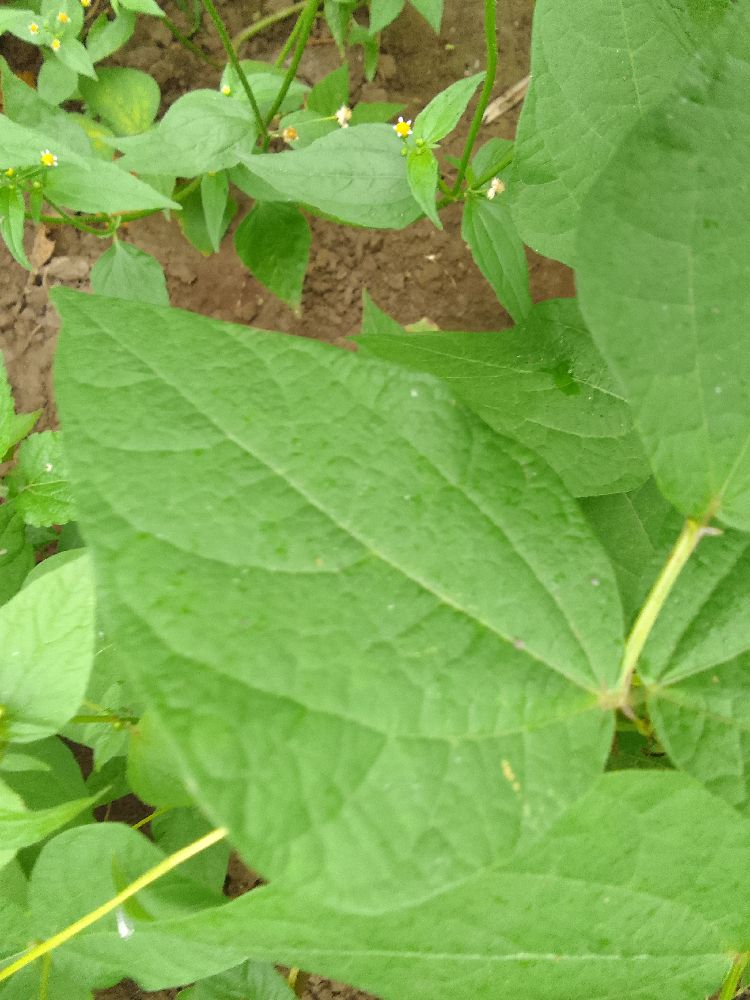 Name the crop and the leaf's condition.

common bean, healthy
